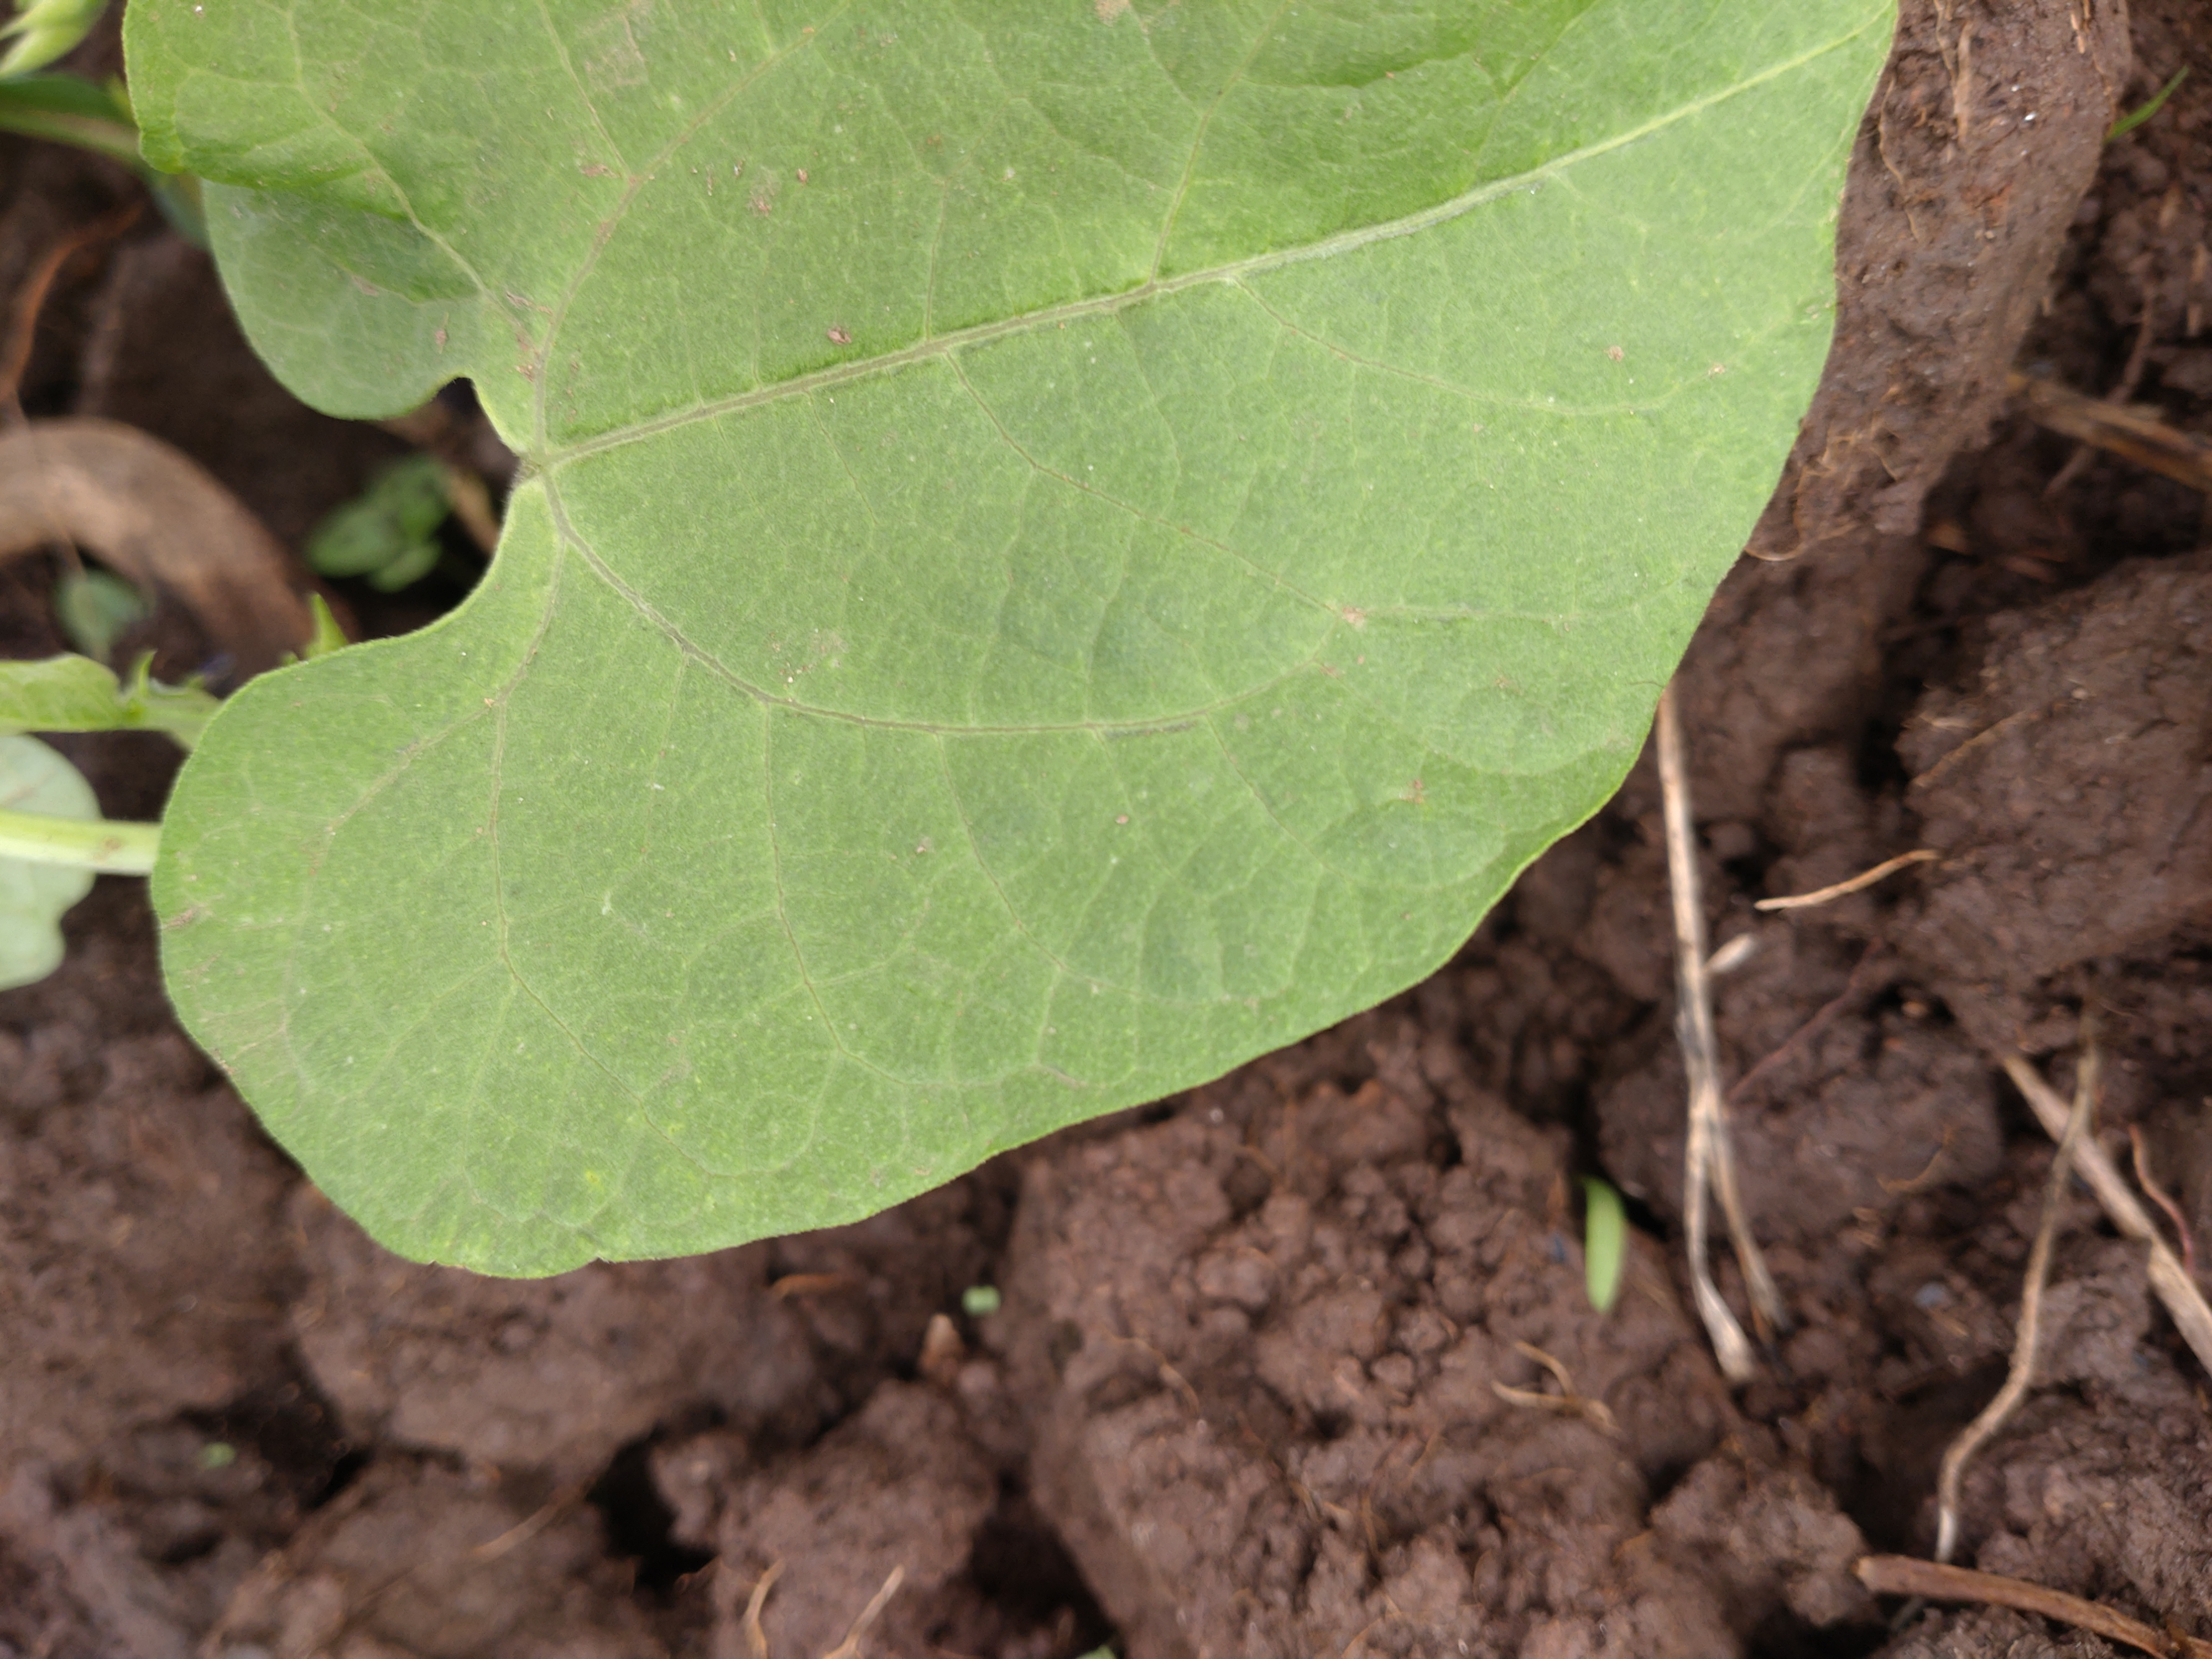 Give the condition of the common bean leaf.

healthy
